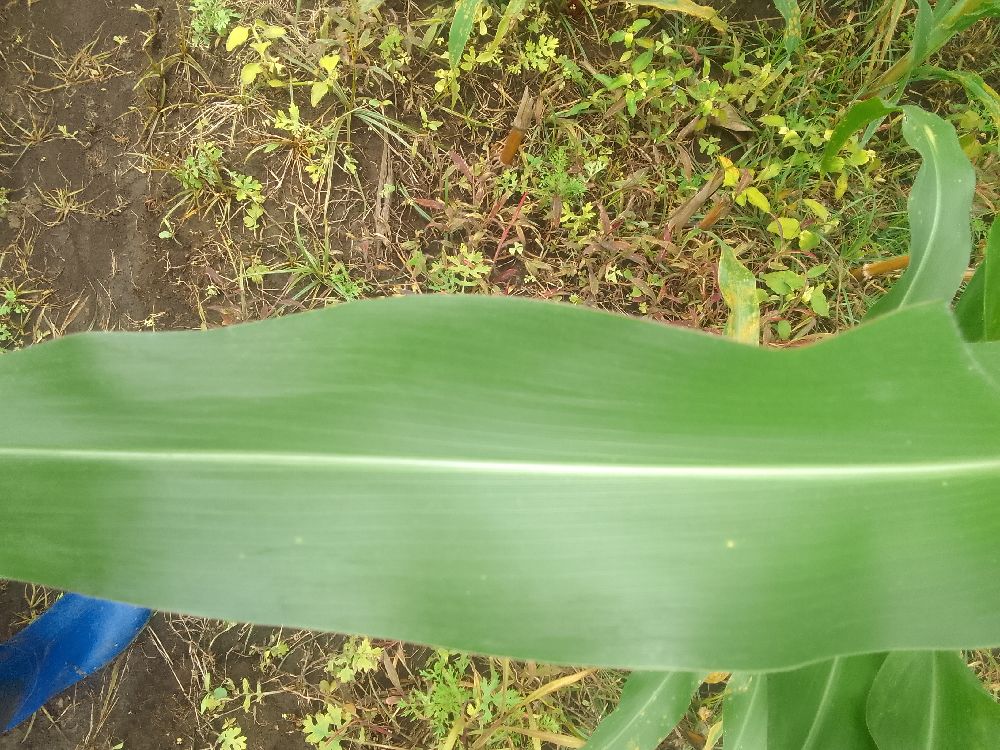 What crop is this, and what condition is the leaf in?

maize, healthy
